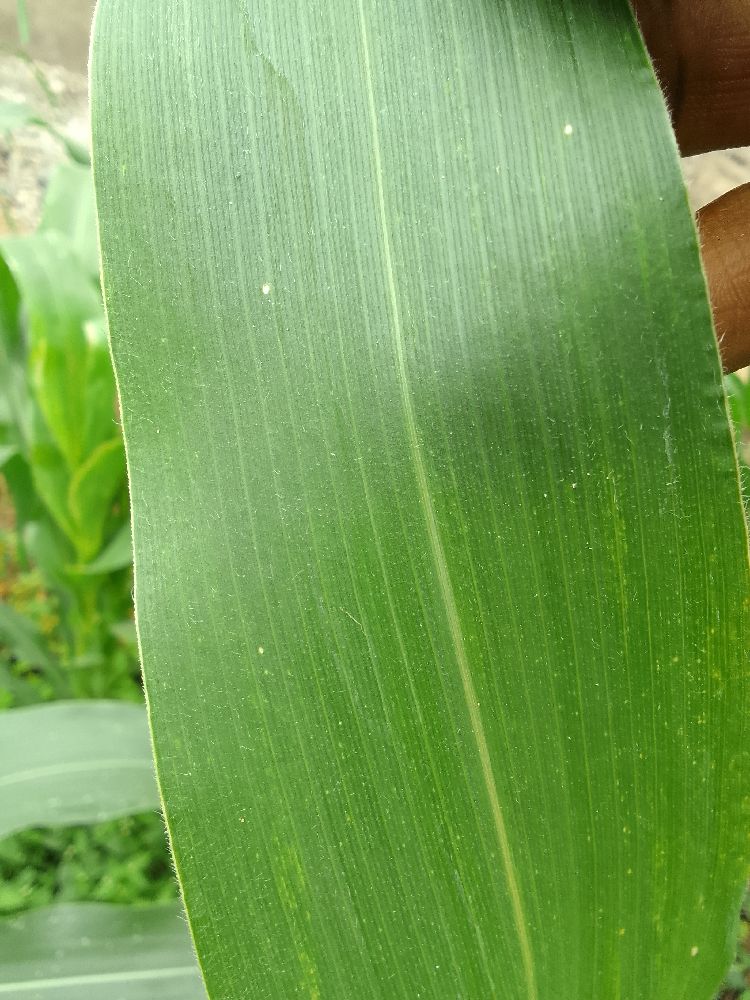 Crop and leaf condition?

maize, healthy
